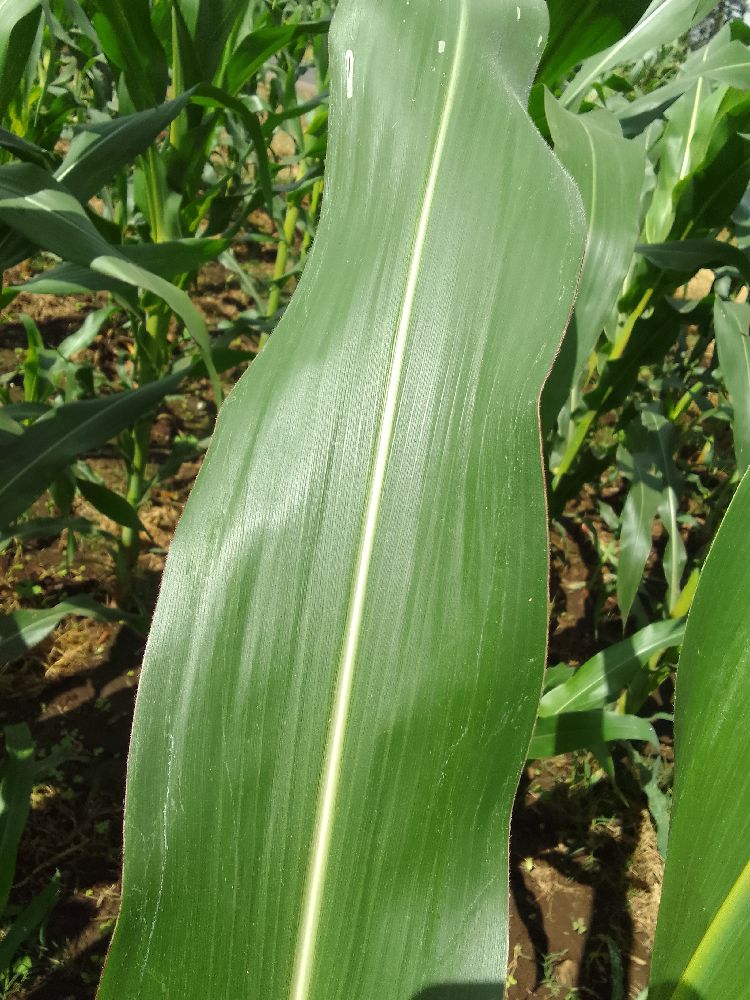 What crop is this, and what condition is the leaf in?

maize, healthy
